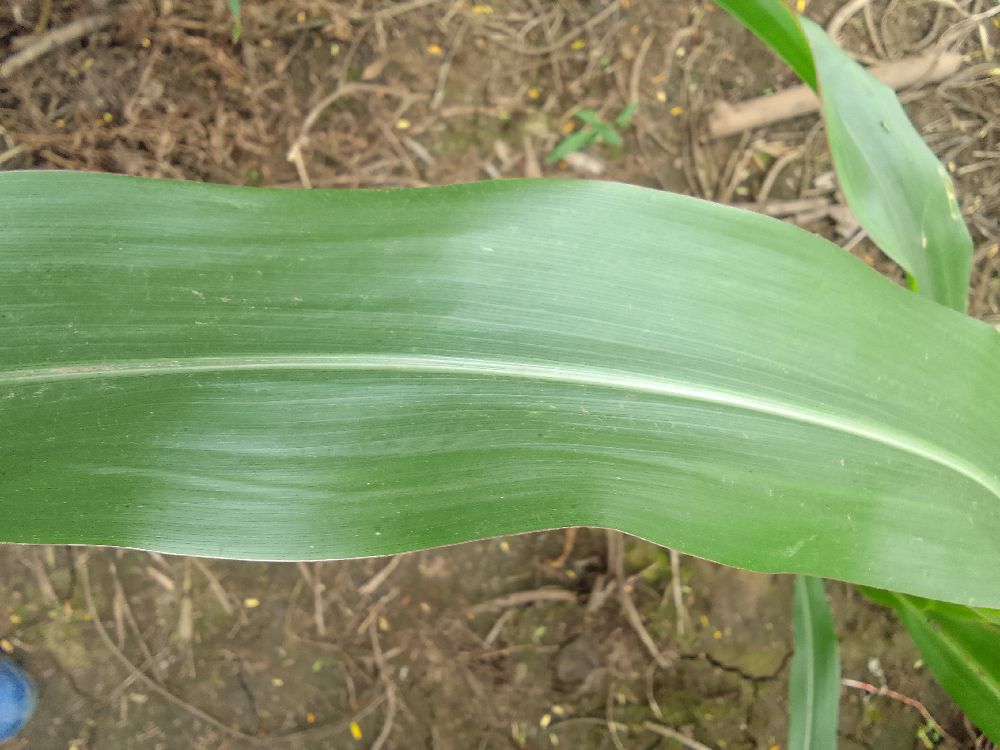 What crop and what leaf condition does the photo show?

maize, healthy
